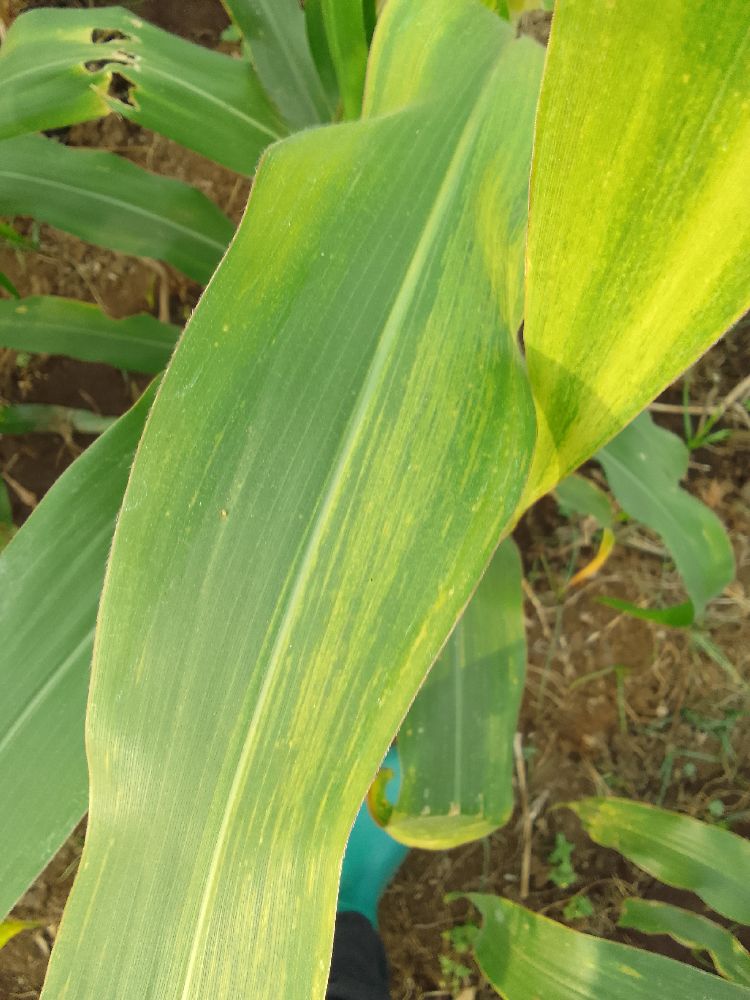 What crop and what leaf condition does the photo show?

maize, maize lethal necrosis
